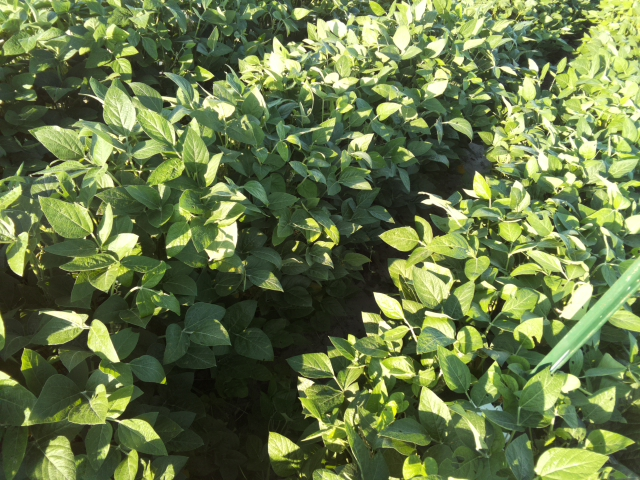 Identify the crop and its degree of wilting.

soybean, leaflets folding inward at secondary pulvinus with no turgor loss in leaflets or petioles
